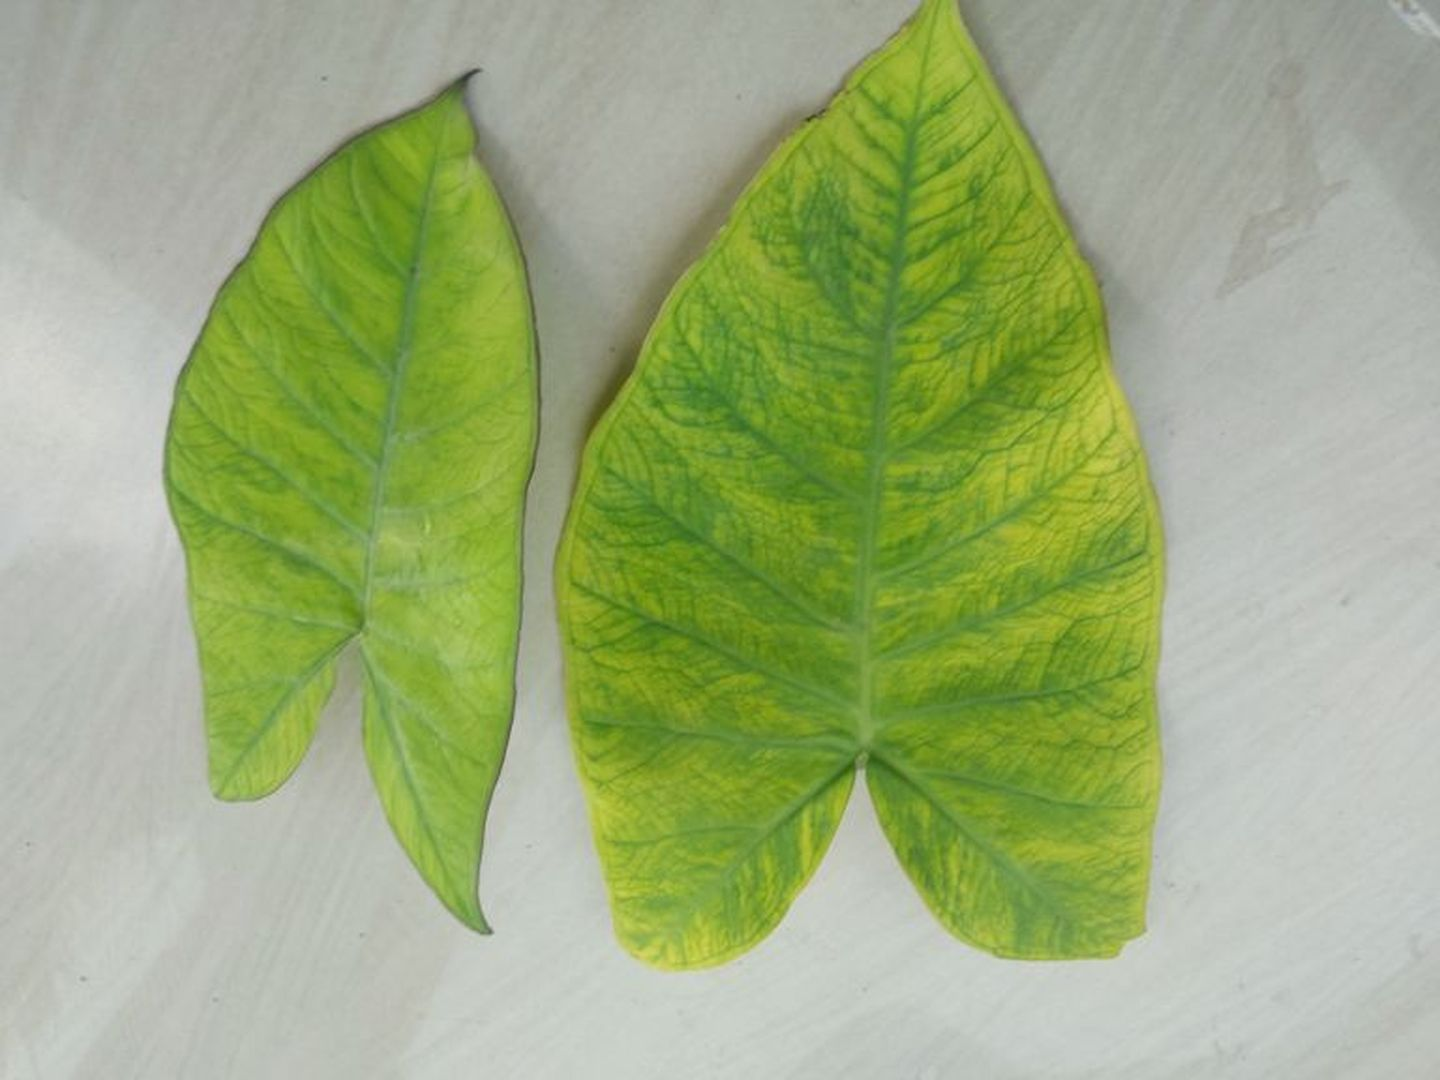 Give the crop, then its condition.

taro, mosaic
